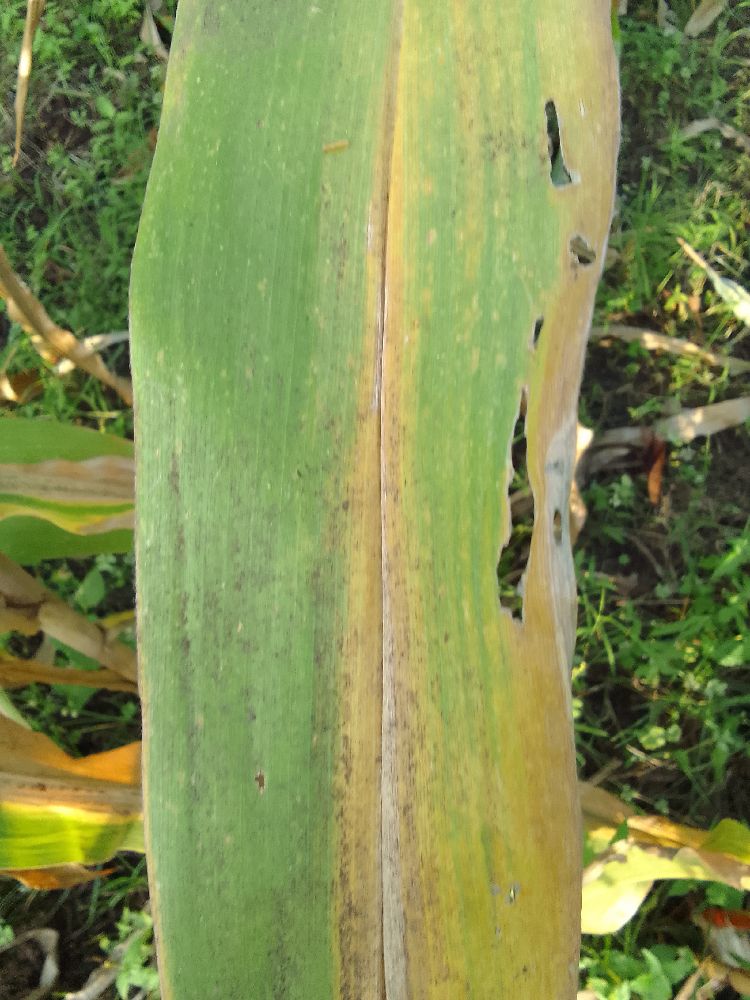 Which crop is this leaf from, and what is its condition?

maize, maize lethal necrosis
